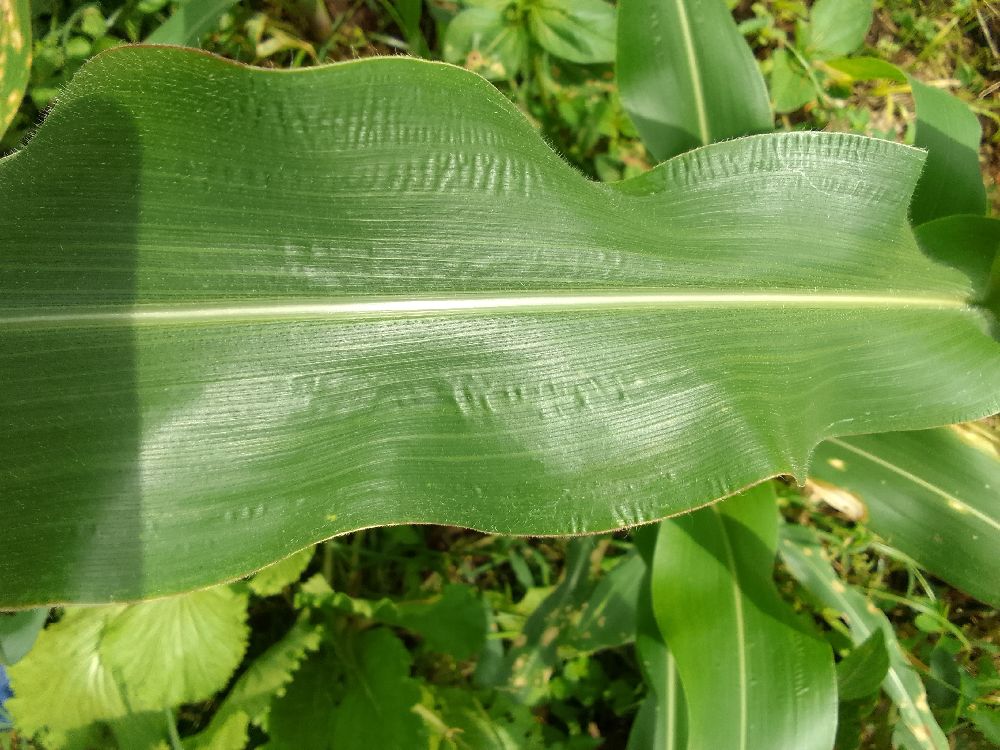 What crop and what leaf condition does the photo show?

maize, healthy
